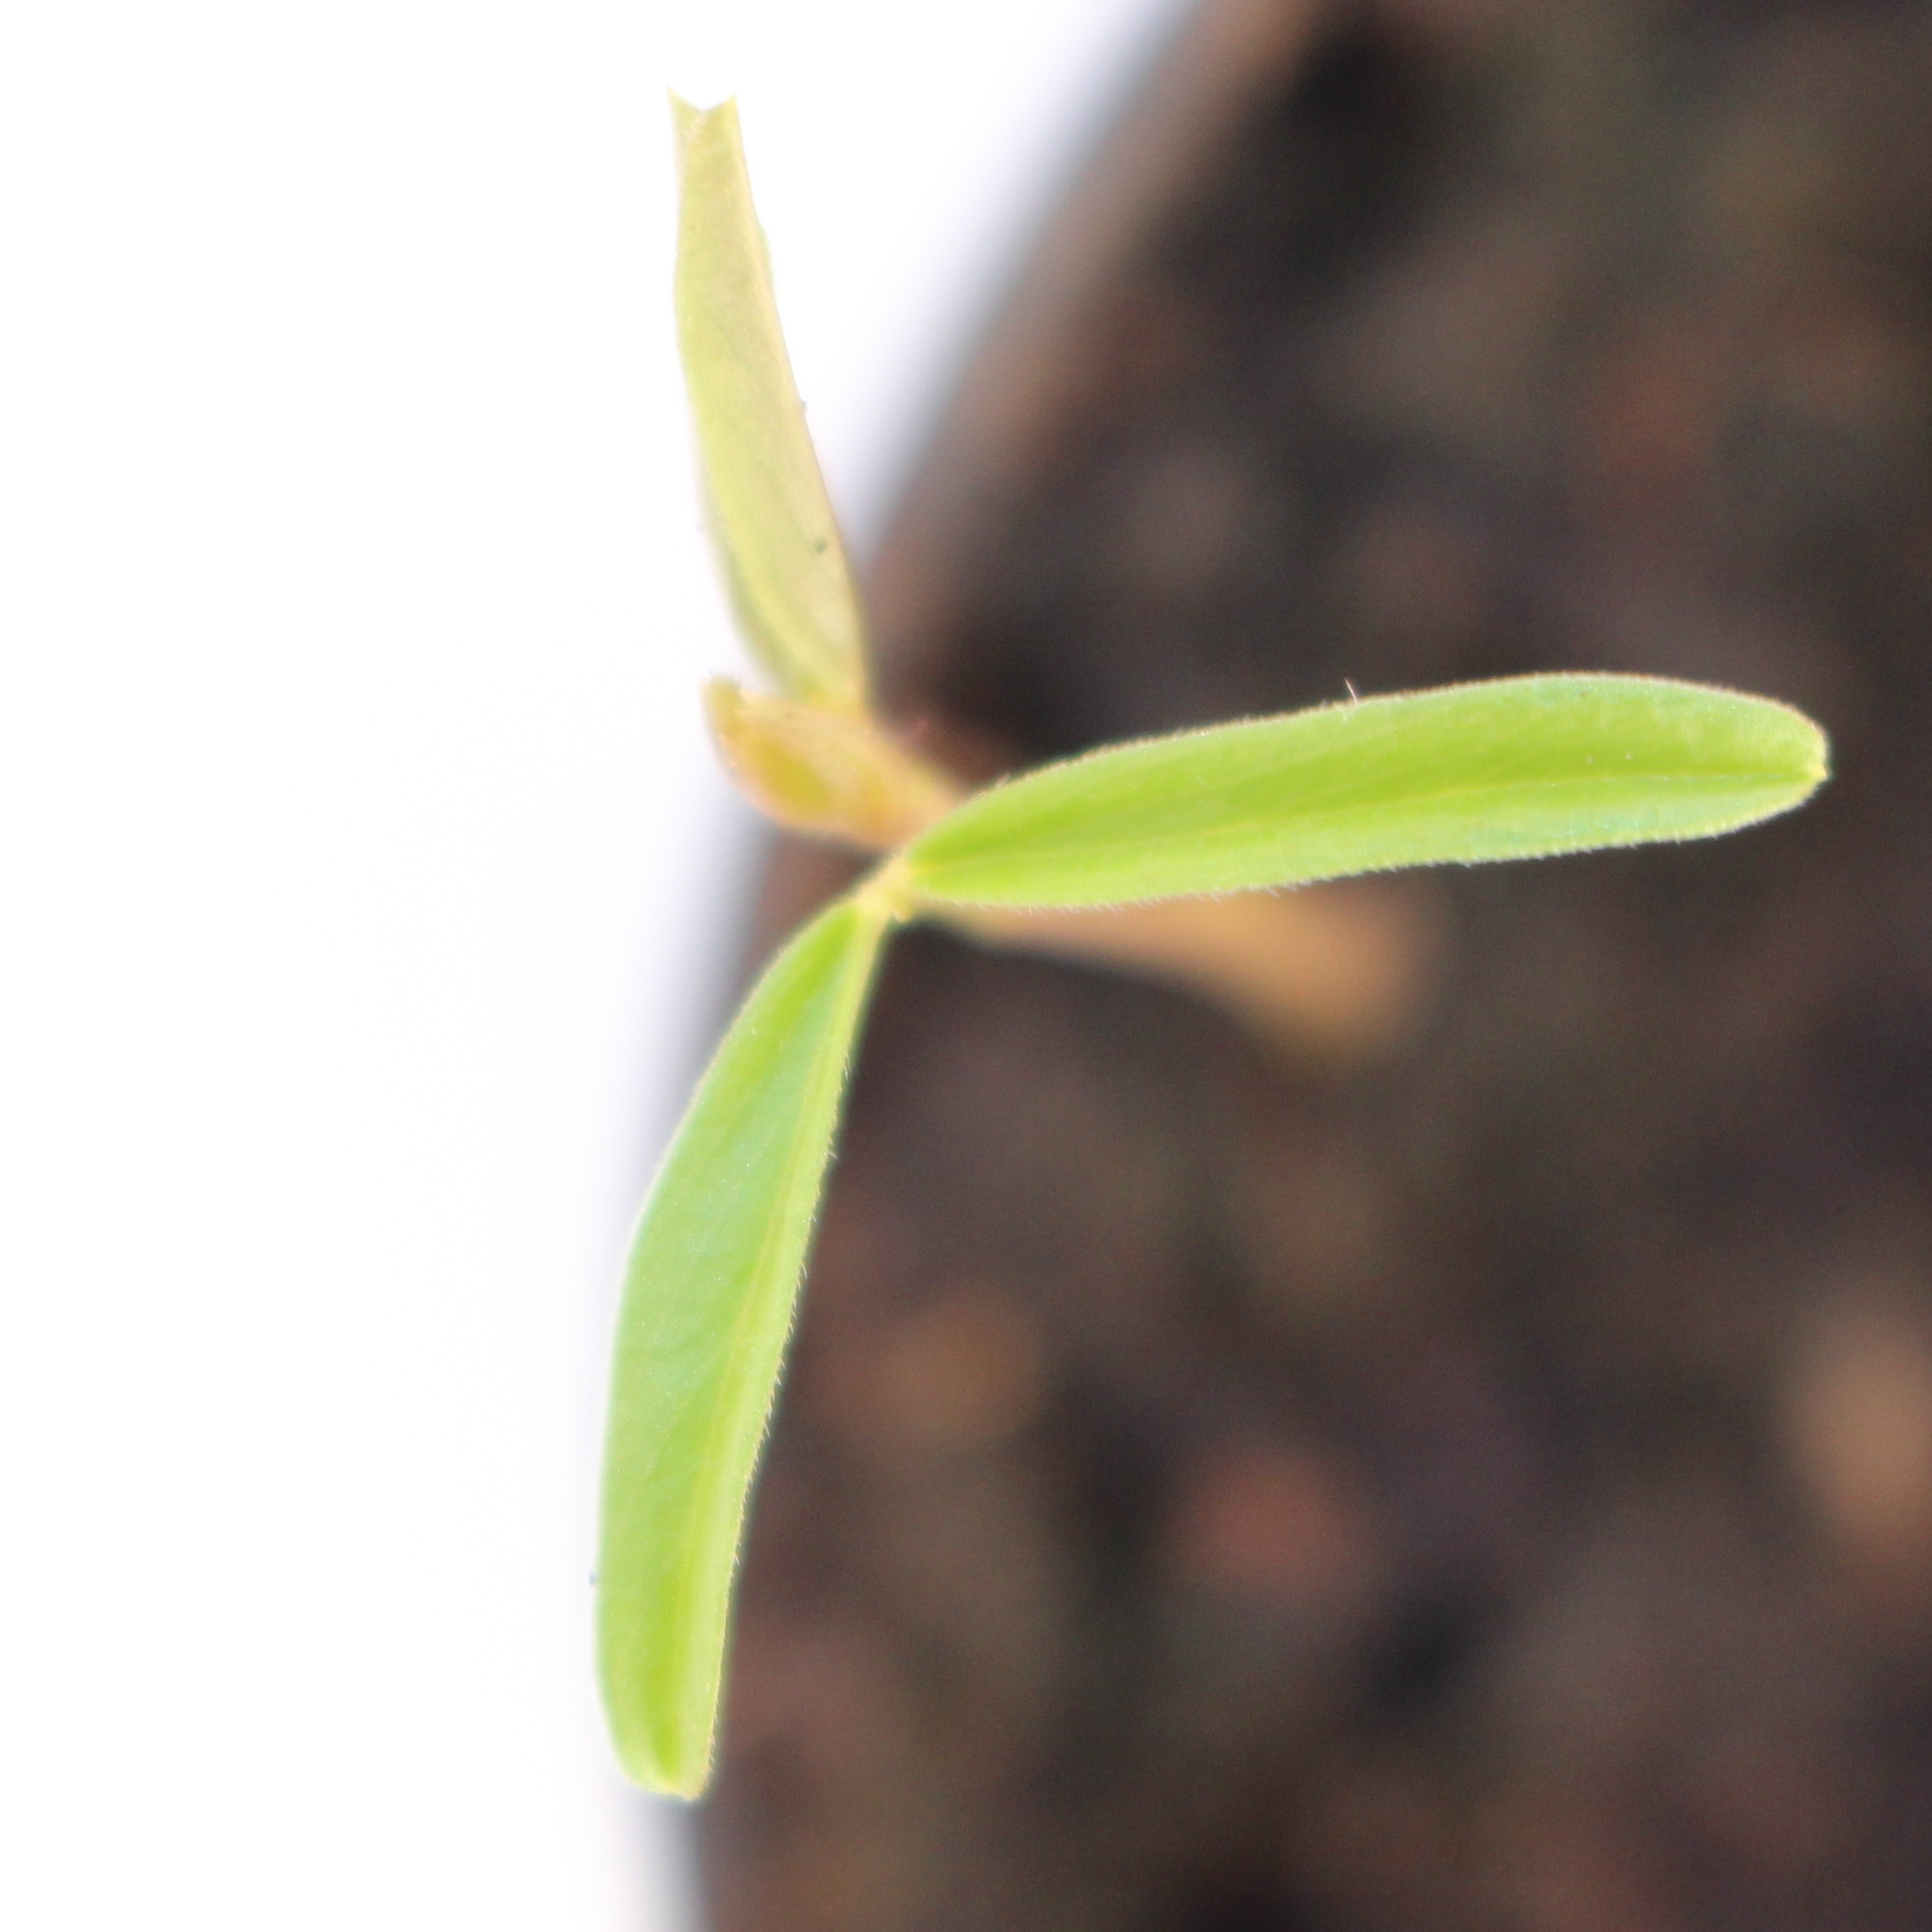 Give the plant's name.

Vicia sativa
